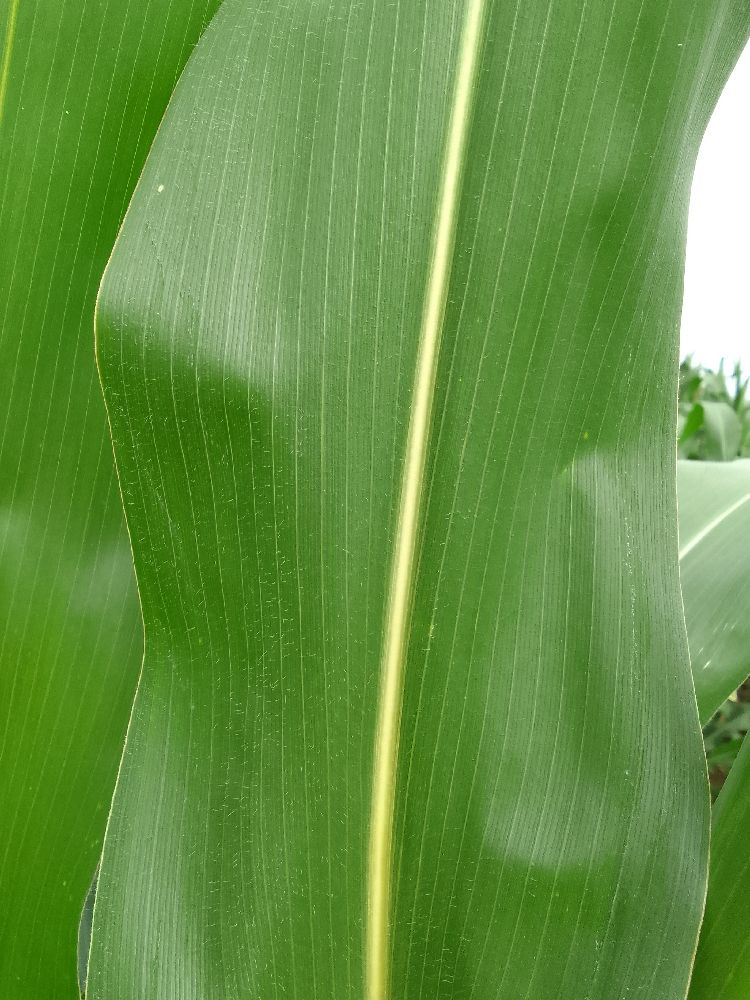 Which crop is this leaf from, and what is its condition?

maize, healthy
